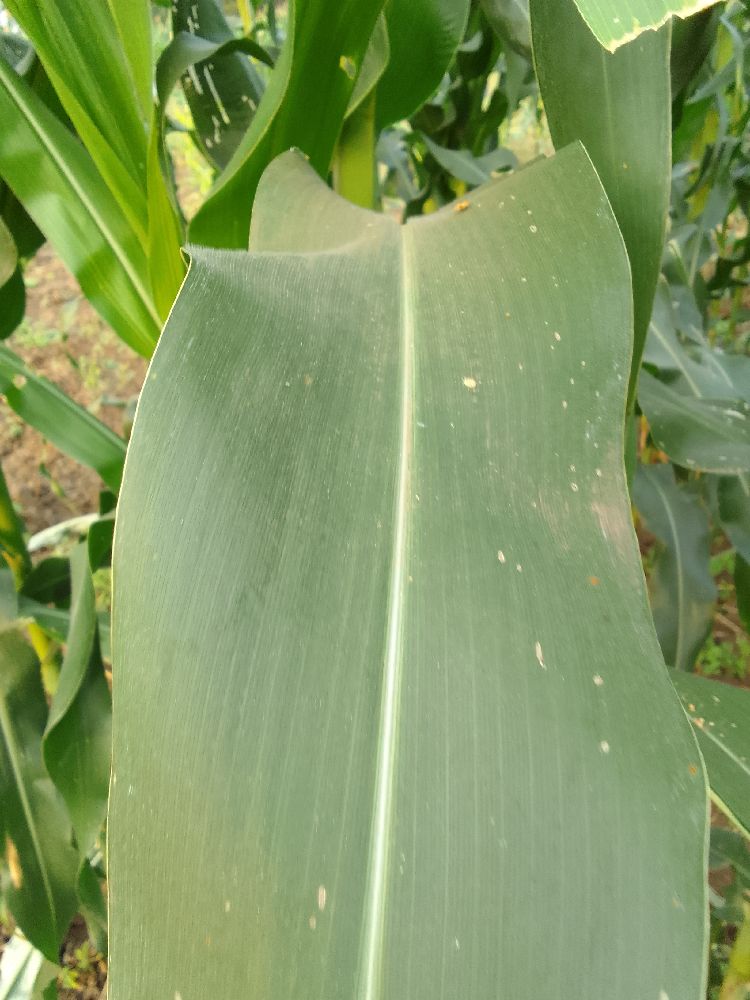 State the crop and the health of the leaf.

maize, healthy
